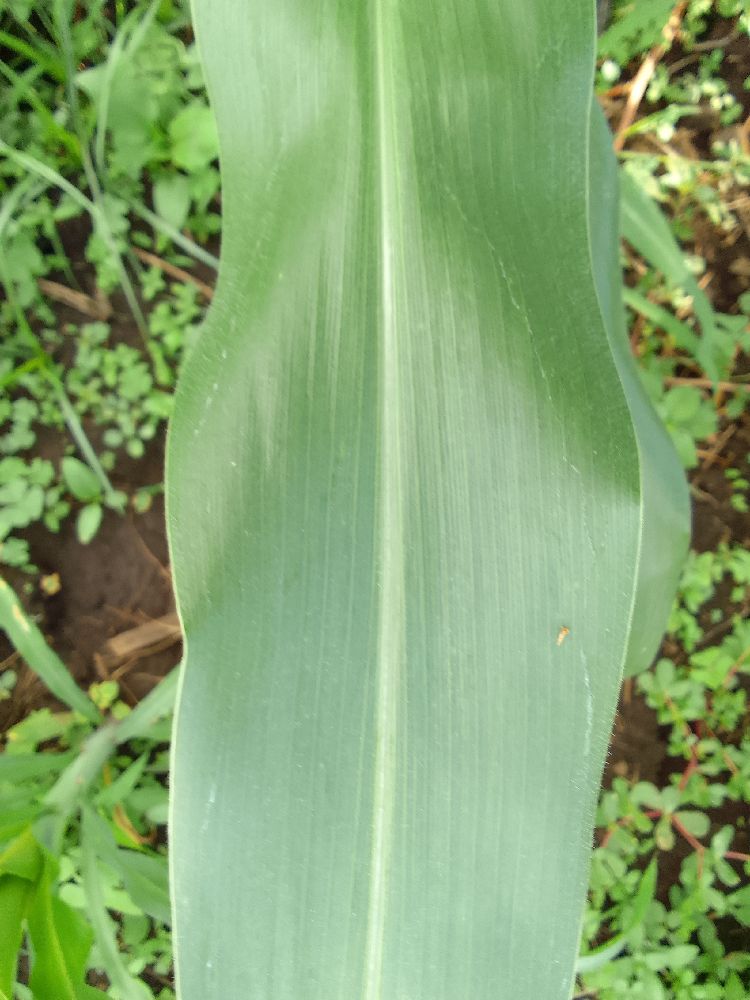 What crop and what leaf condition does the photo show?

maize, healthy
